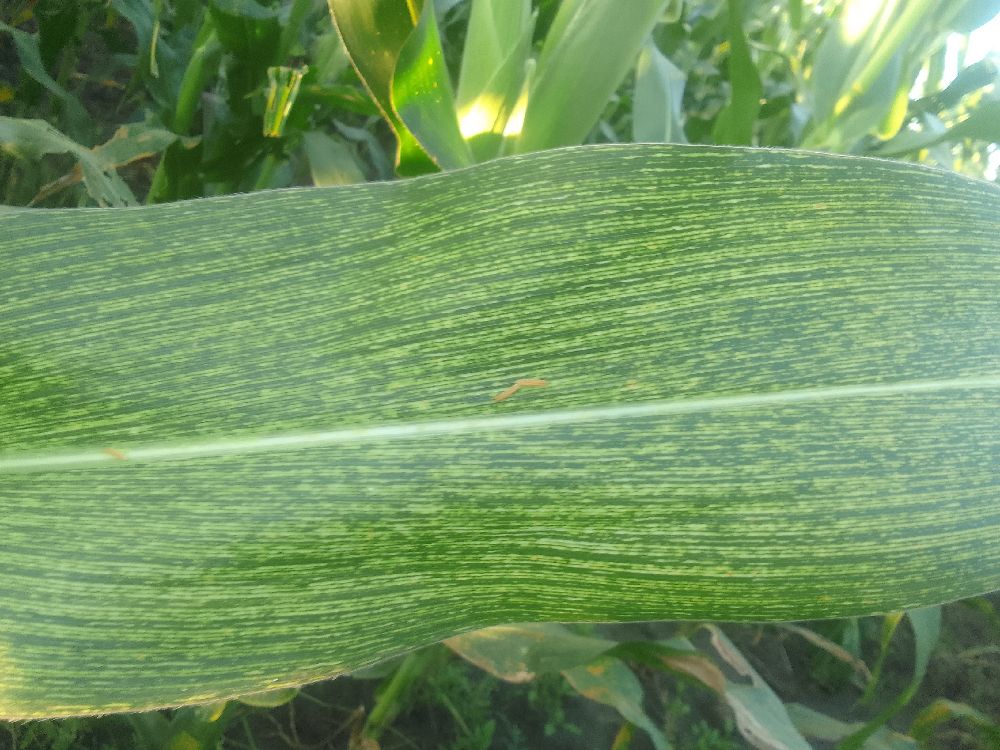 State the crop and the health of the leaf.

maize, maize streak virus
